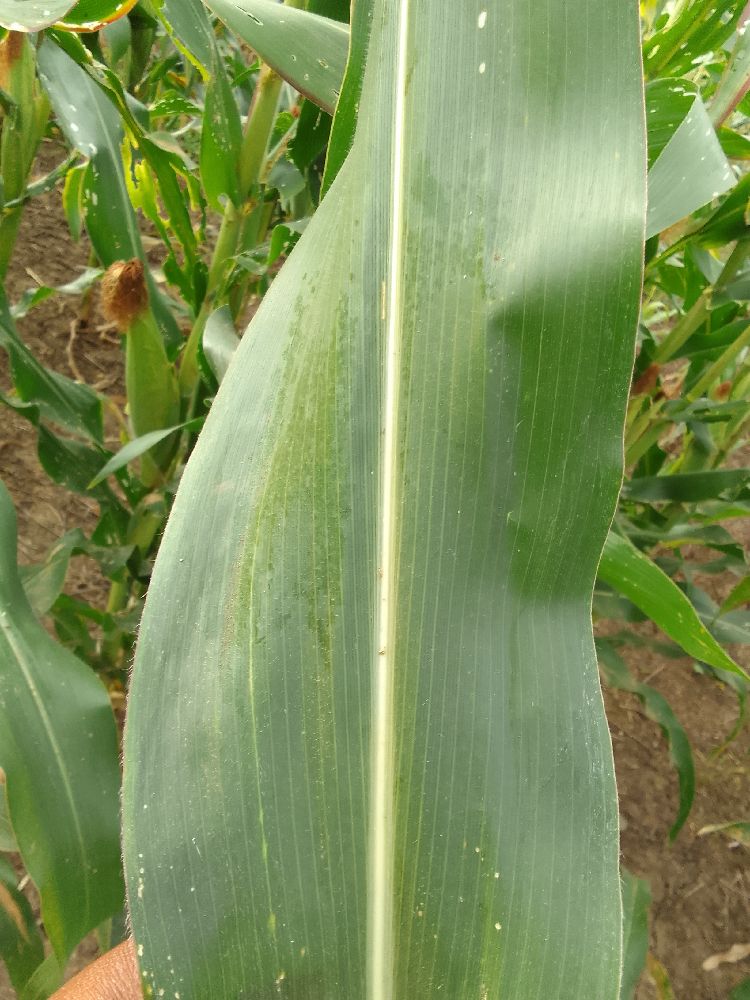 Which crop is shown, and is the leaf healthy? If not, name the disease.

maize, healthy
